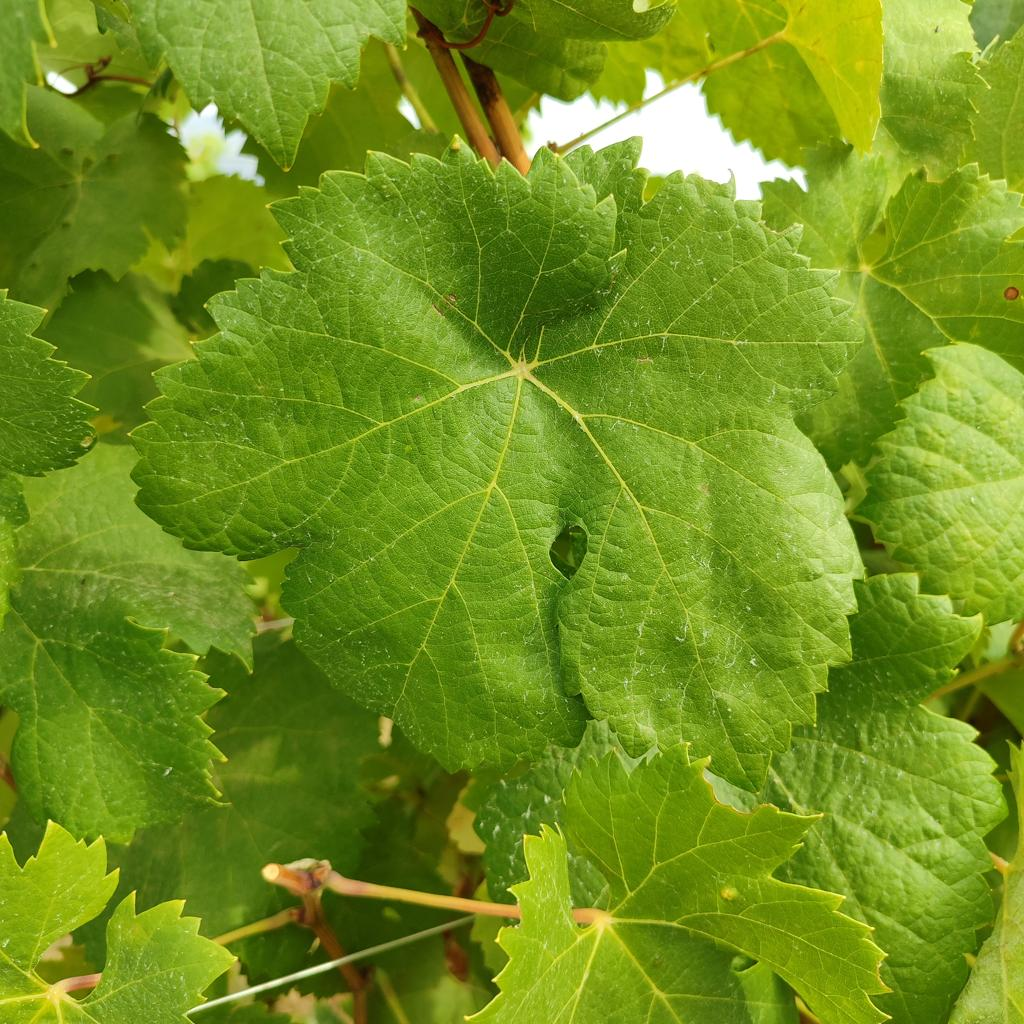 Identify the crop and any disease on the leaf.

grapevine, healthy
